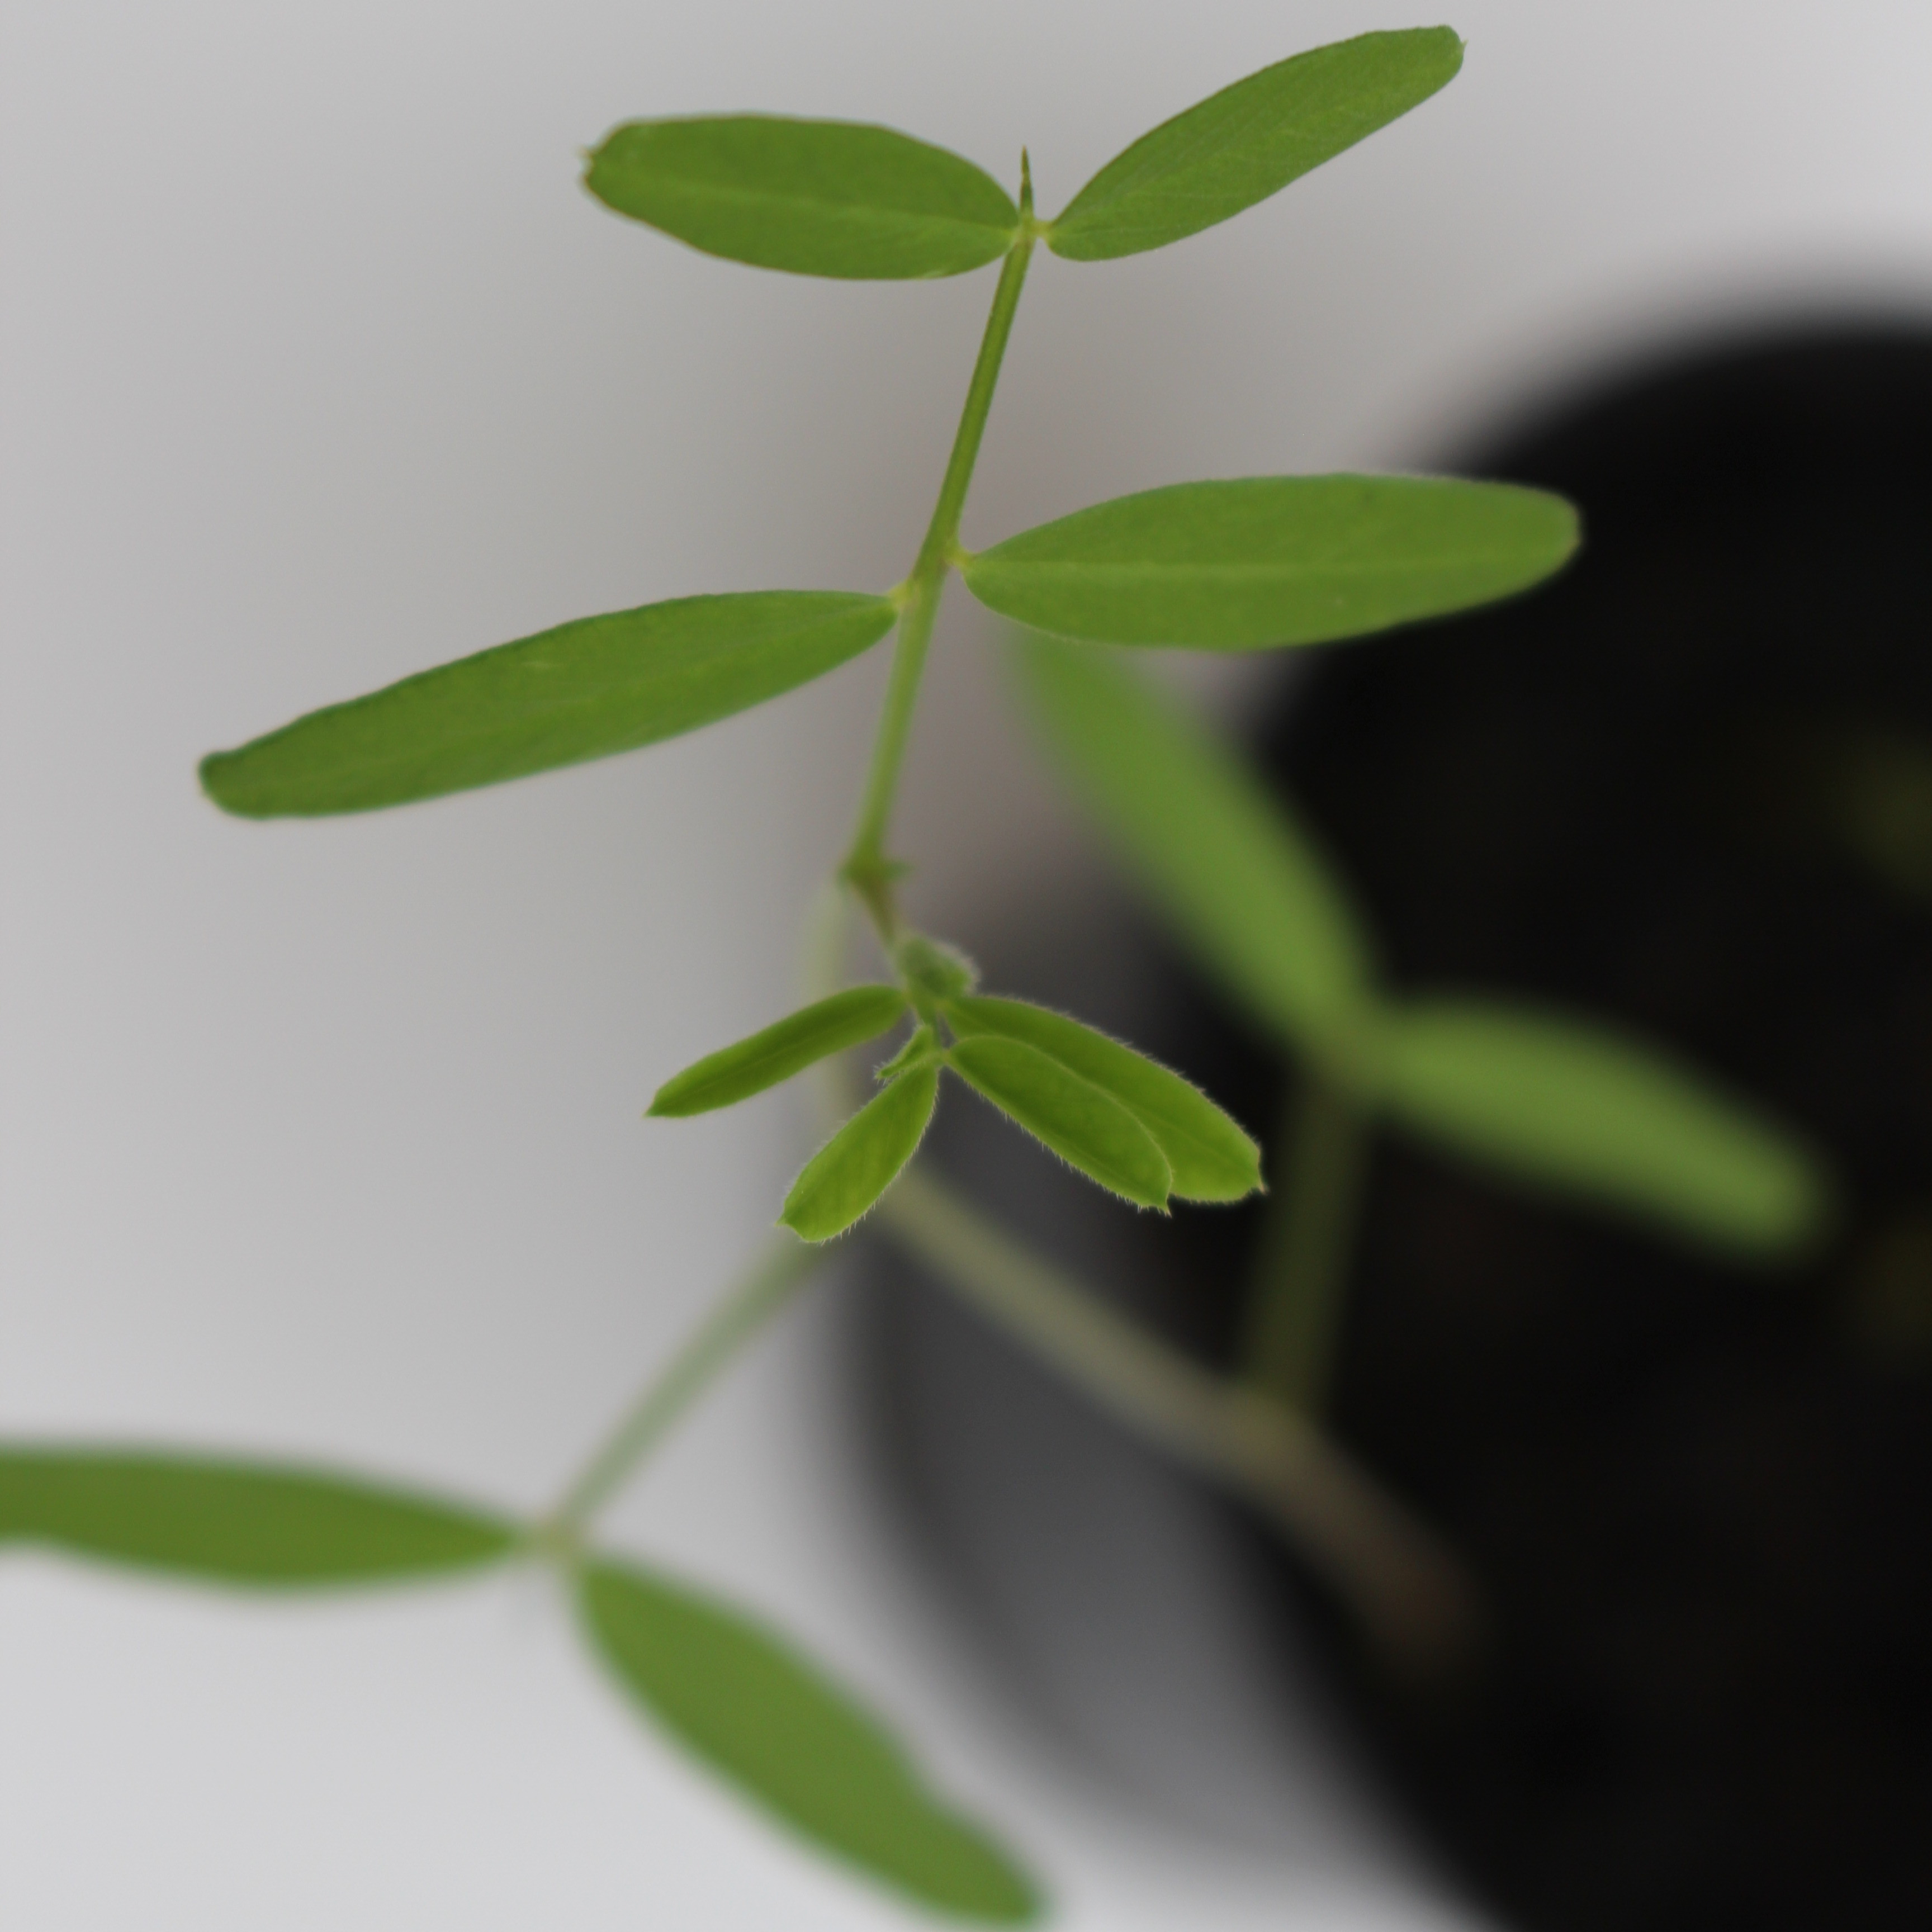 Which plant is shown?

Vicia sativa
